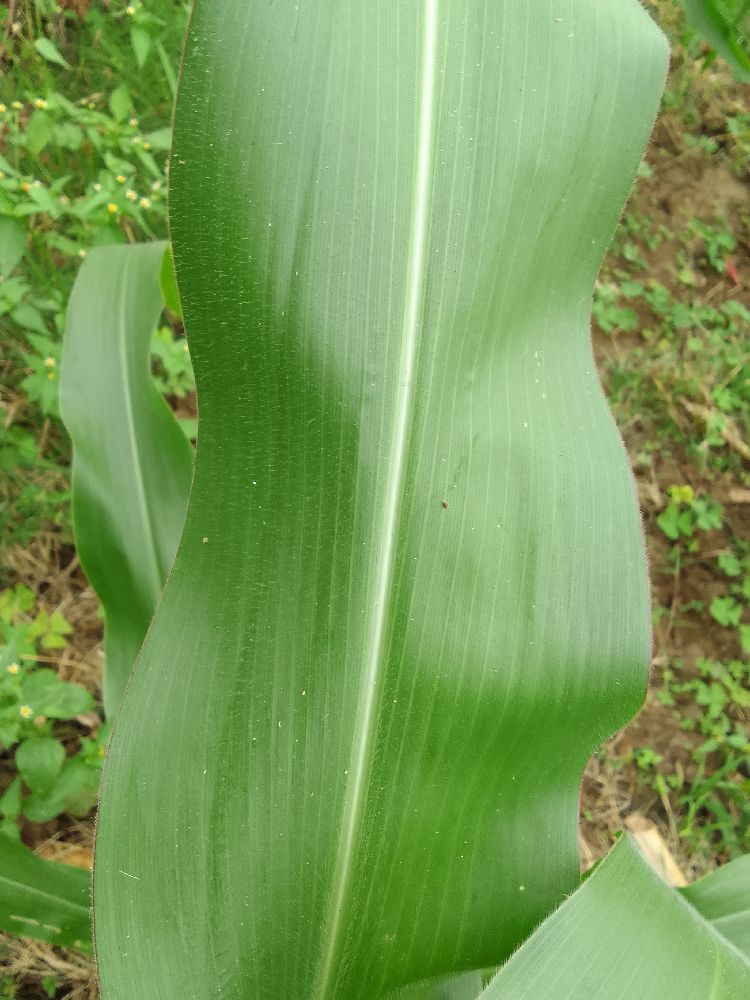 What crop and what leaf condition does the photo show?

maize, healthy
